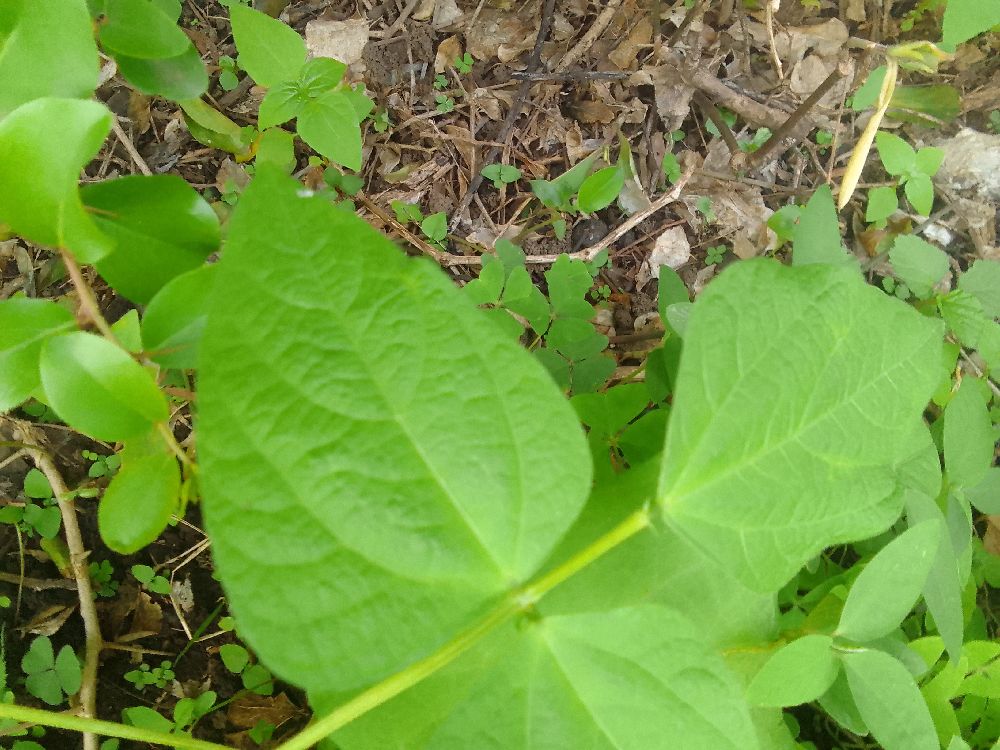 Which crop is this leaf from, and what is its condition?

common bean, healthy
